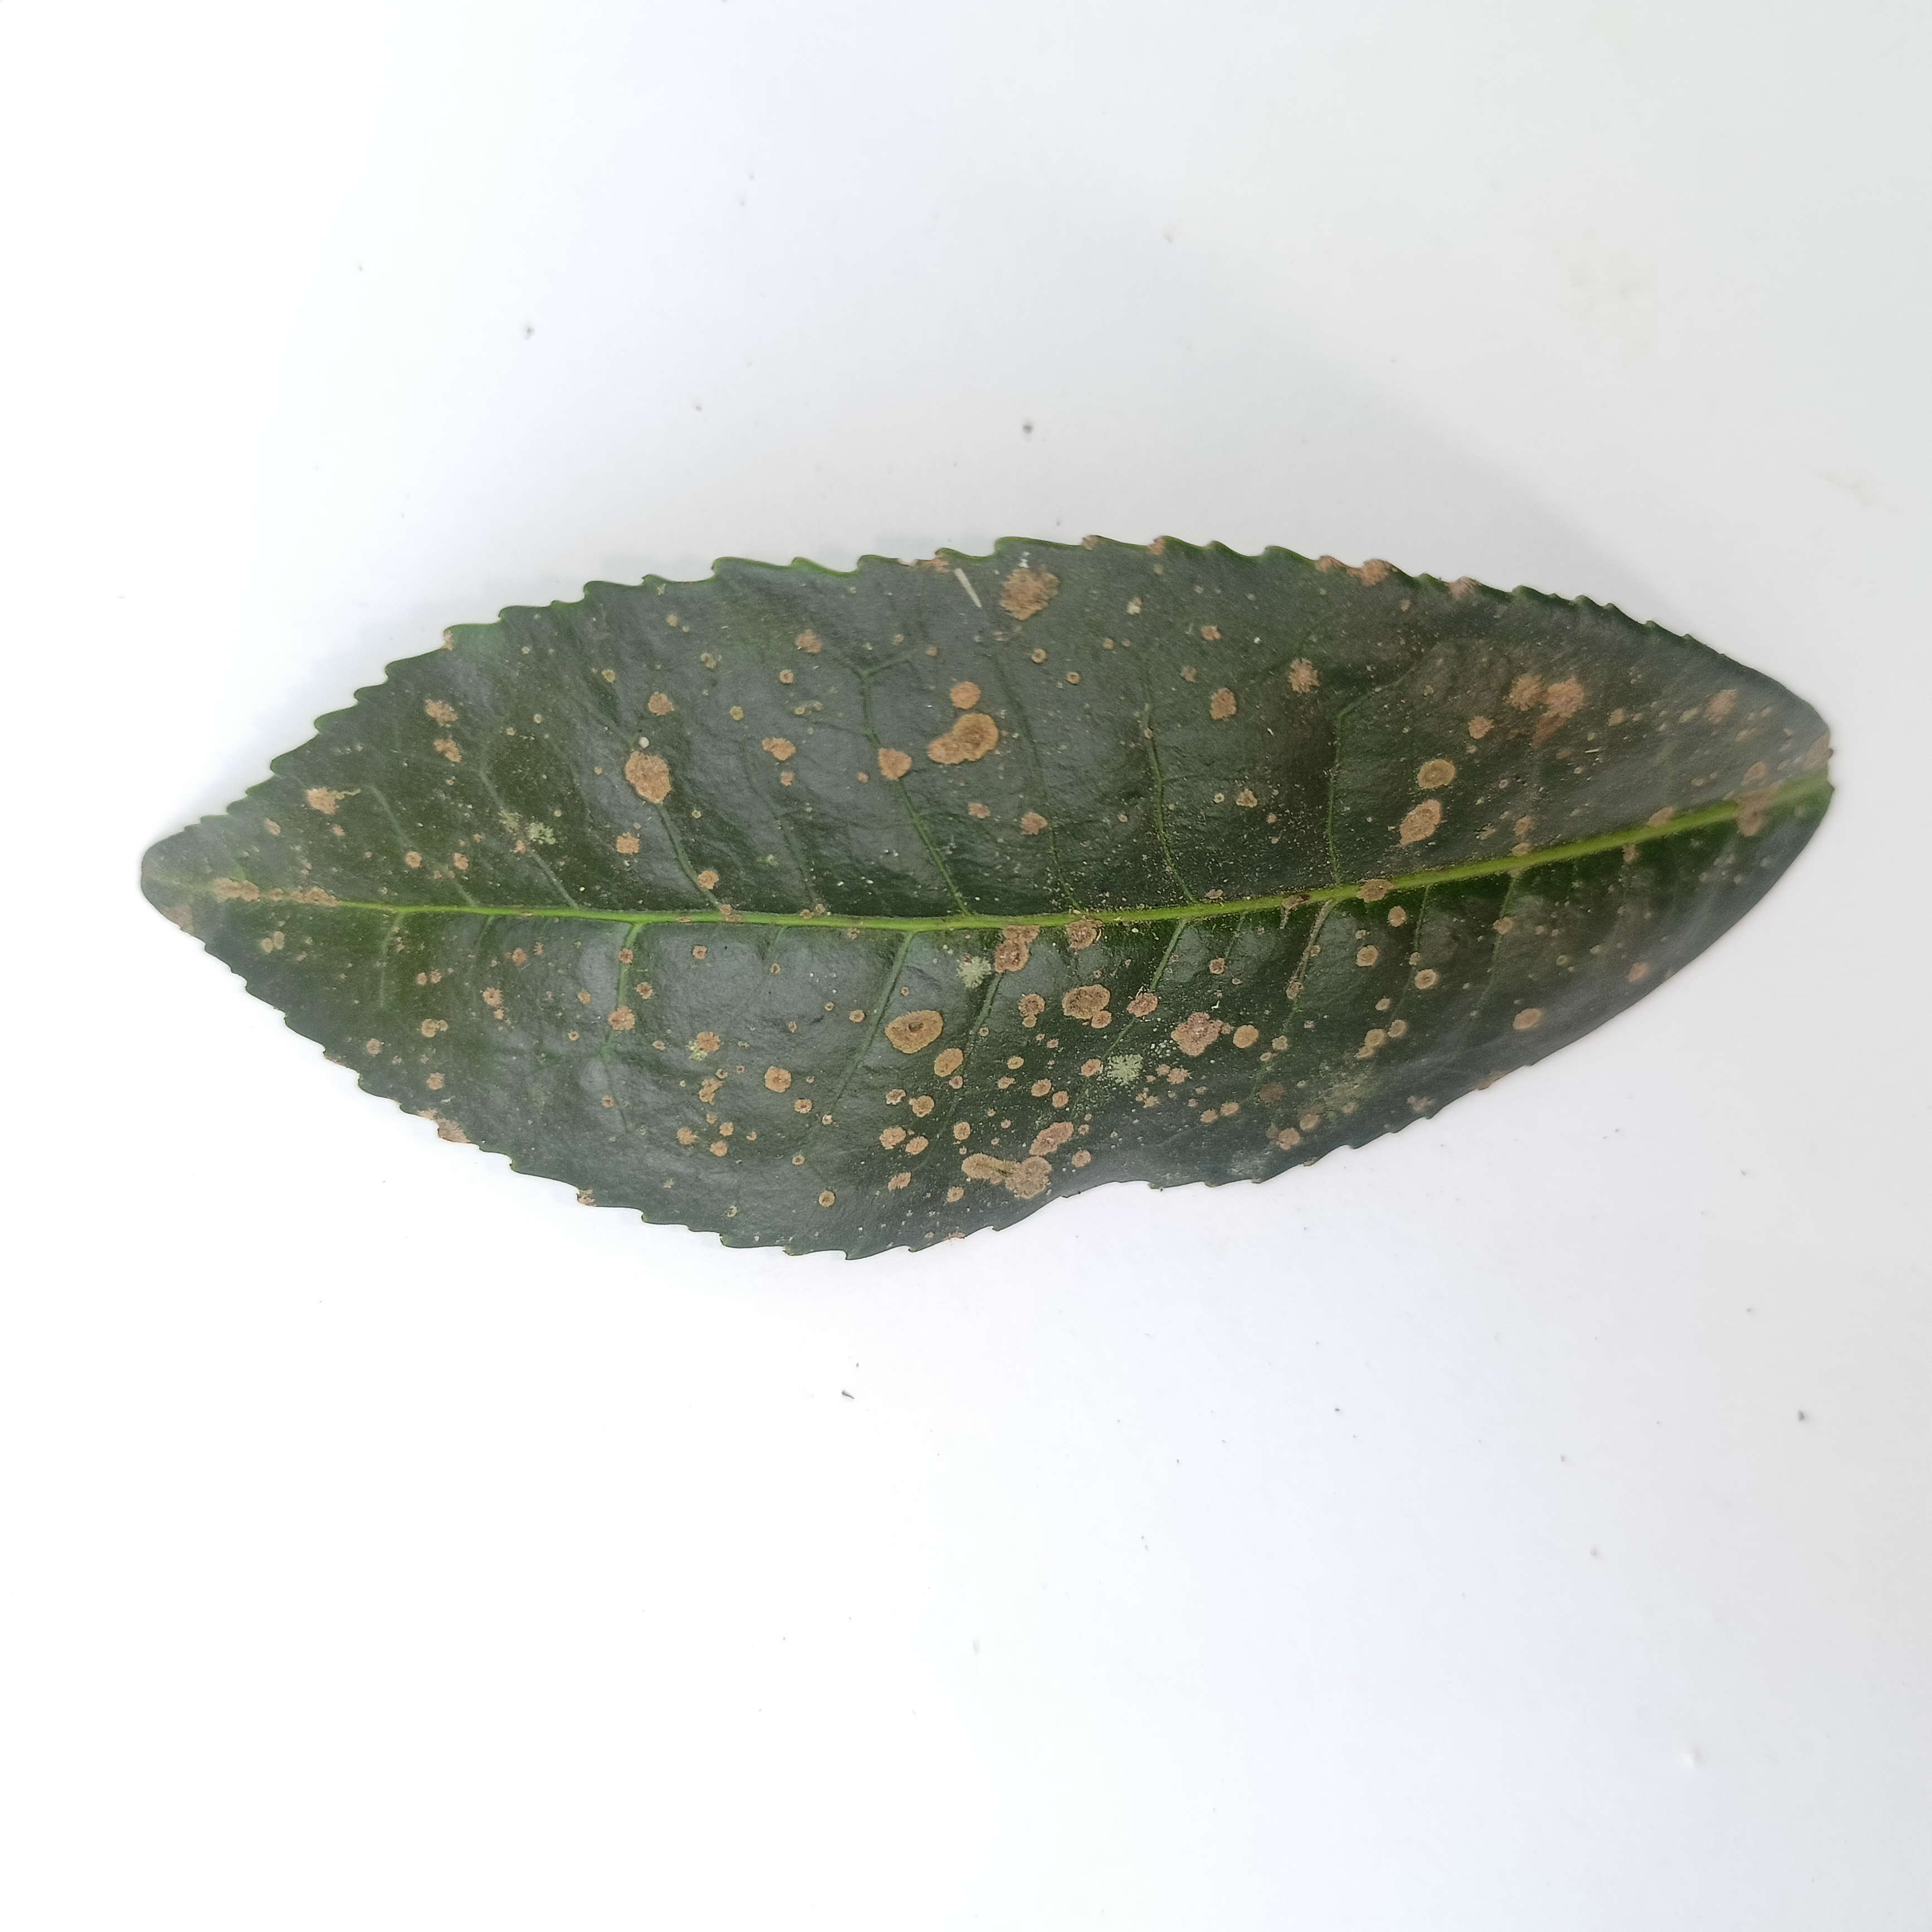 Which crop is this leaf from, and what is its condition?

tea, algal leaf
